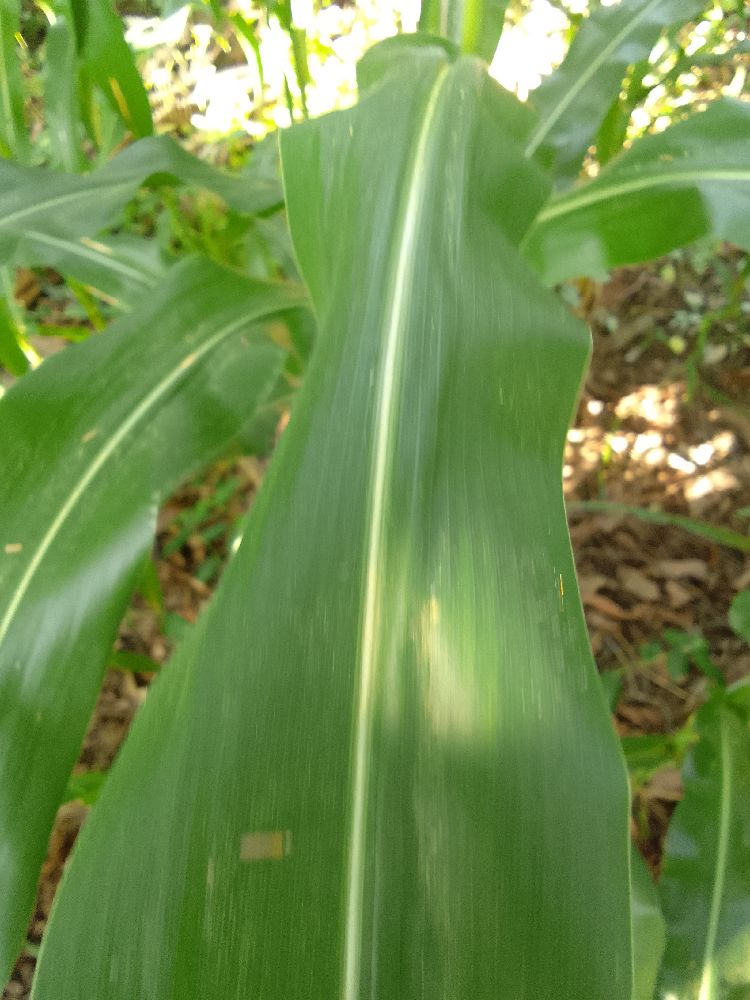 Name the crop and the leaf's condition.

maize, healthy
